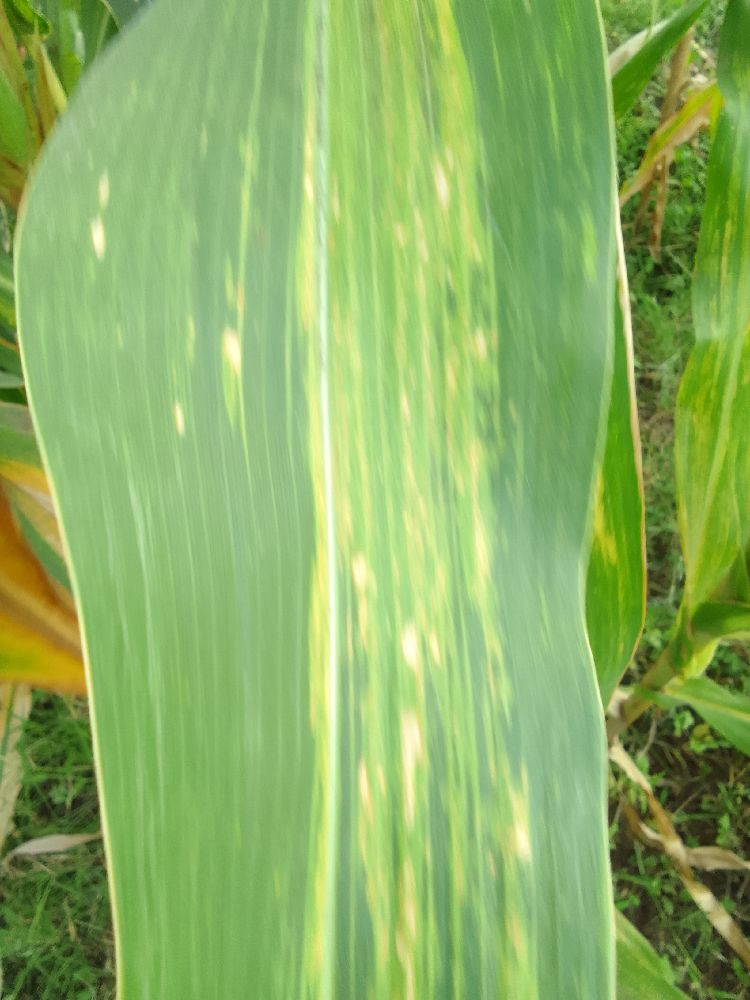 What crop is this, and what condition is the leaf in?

maize, maize lethal necrosis
